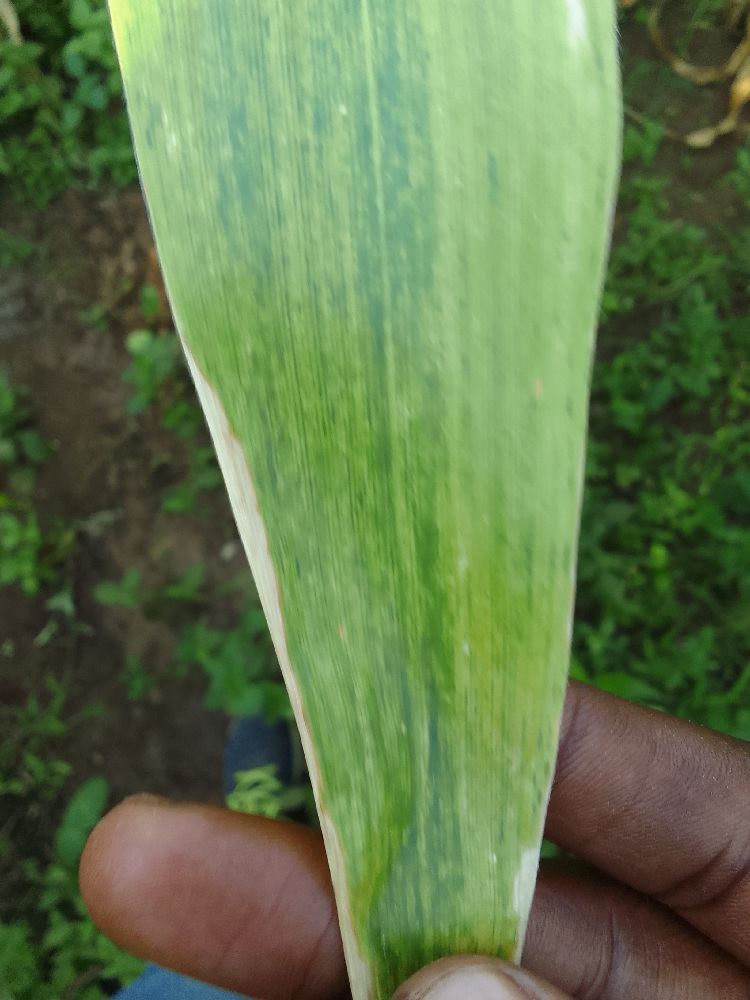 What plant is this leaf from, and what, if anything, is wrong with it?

maize, maize lethal necrosis
